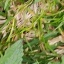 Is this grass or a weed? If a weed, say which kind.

structured weed
